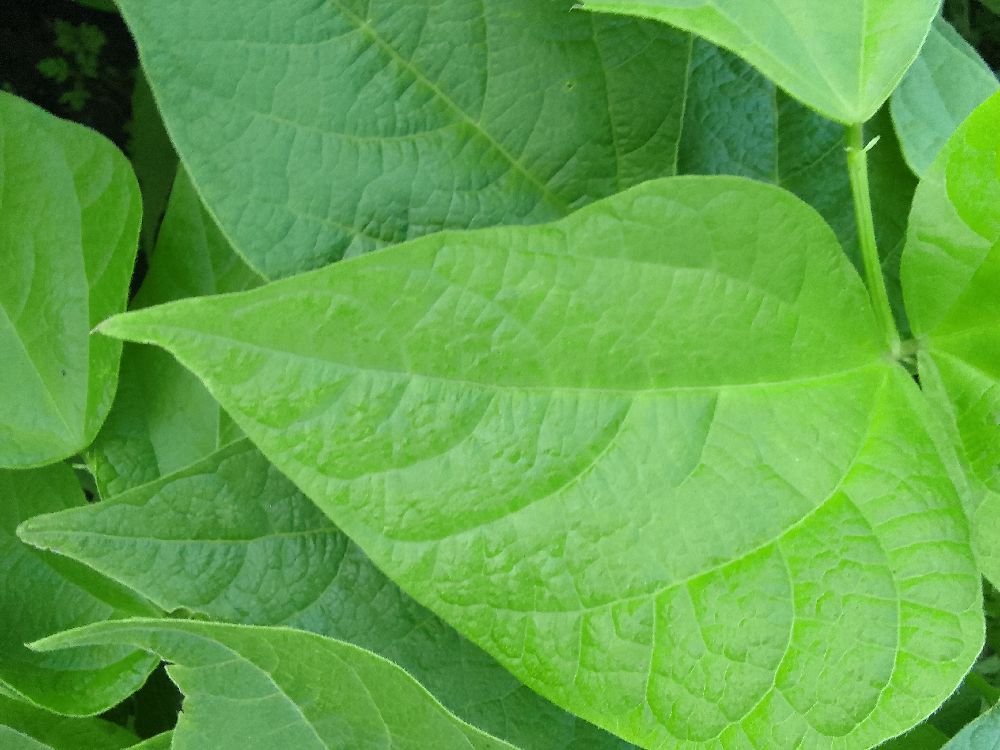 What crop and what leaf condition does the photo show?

common bean, healthy
